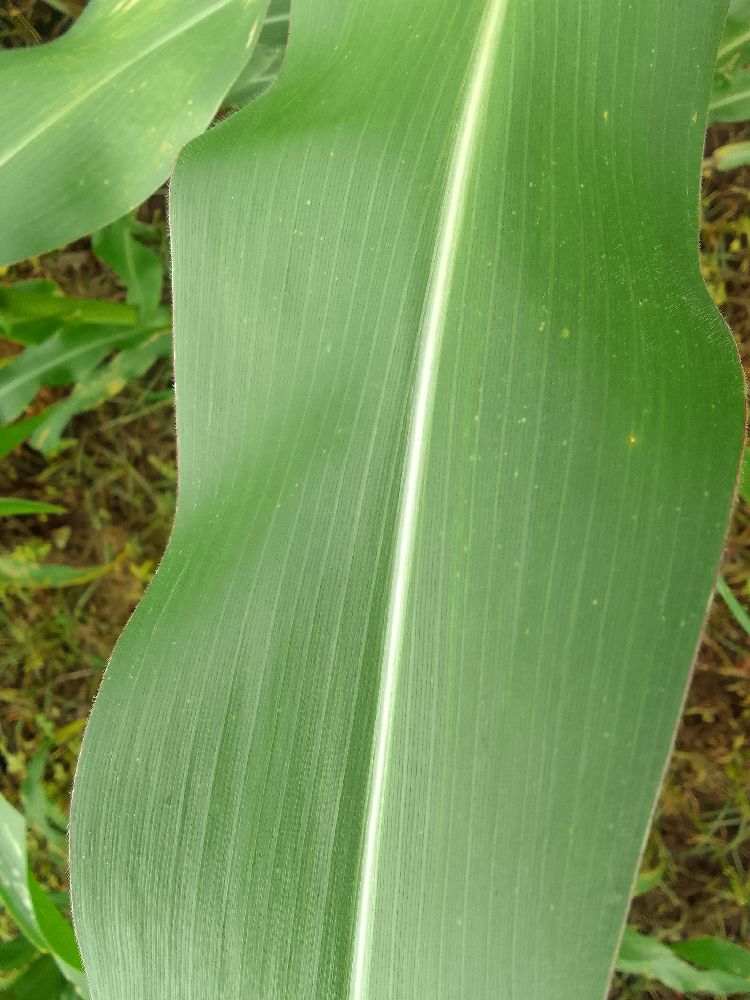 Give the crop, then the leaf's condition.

maize, healthy
